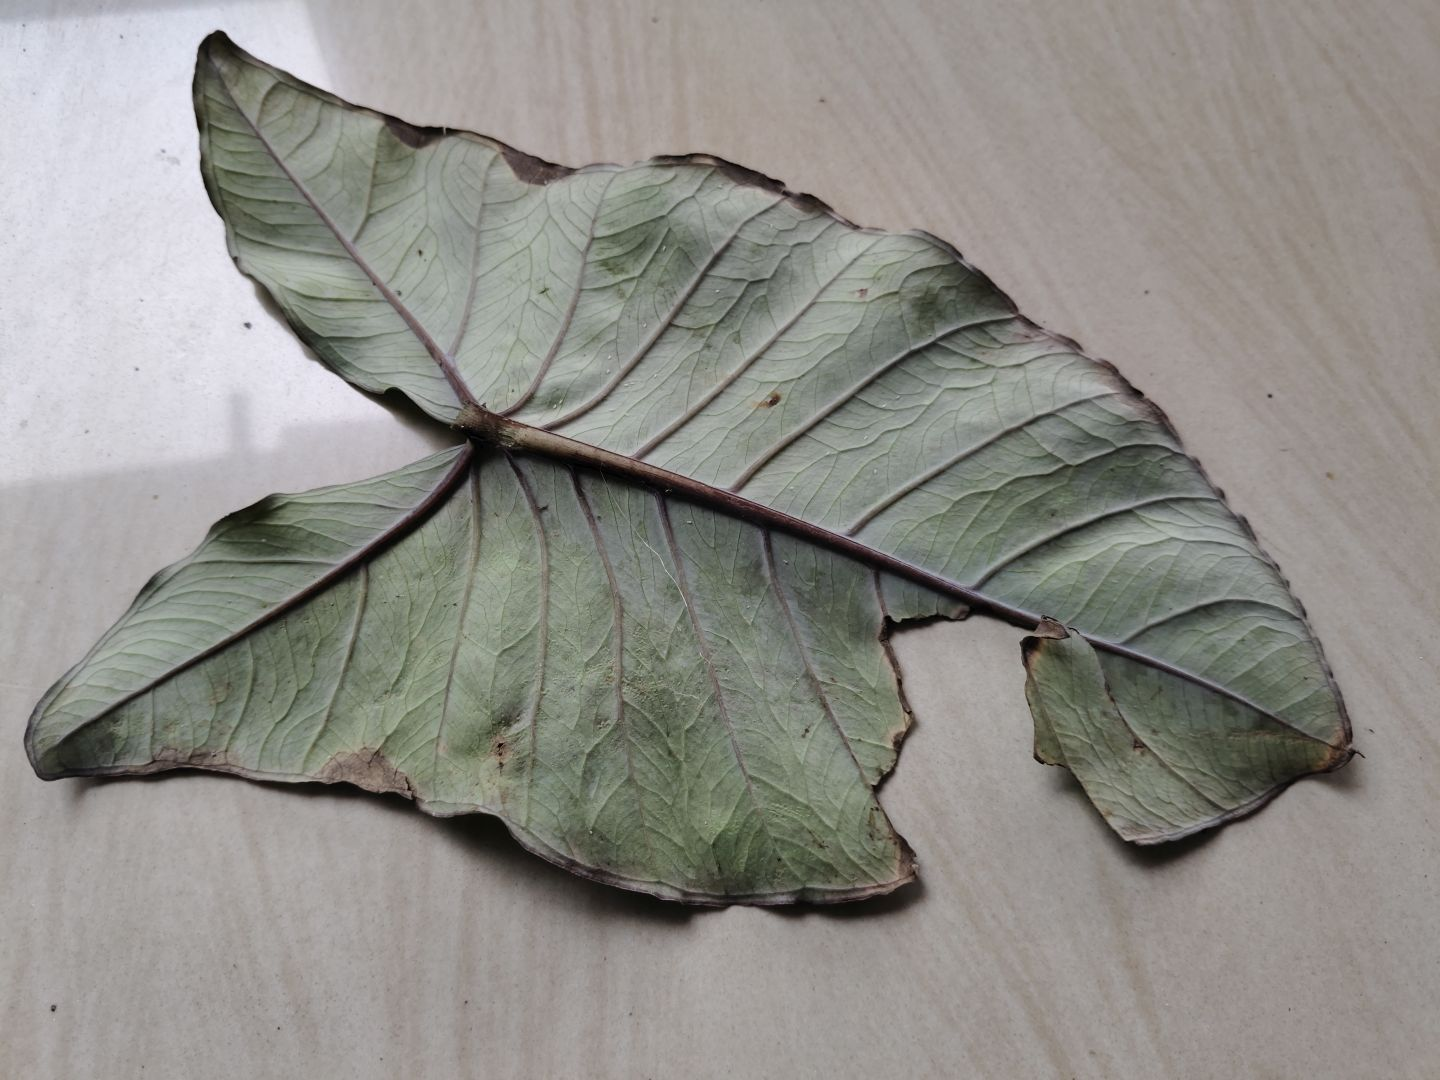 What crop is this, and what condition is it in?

taro, leaf blight
